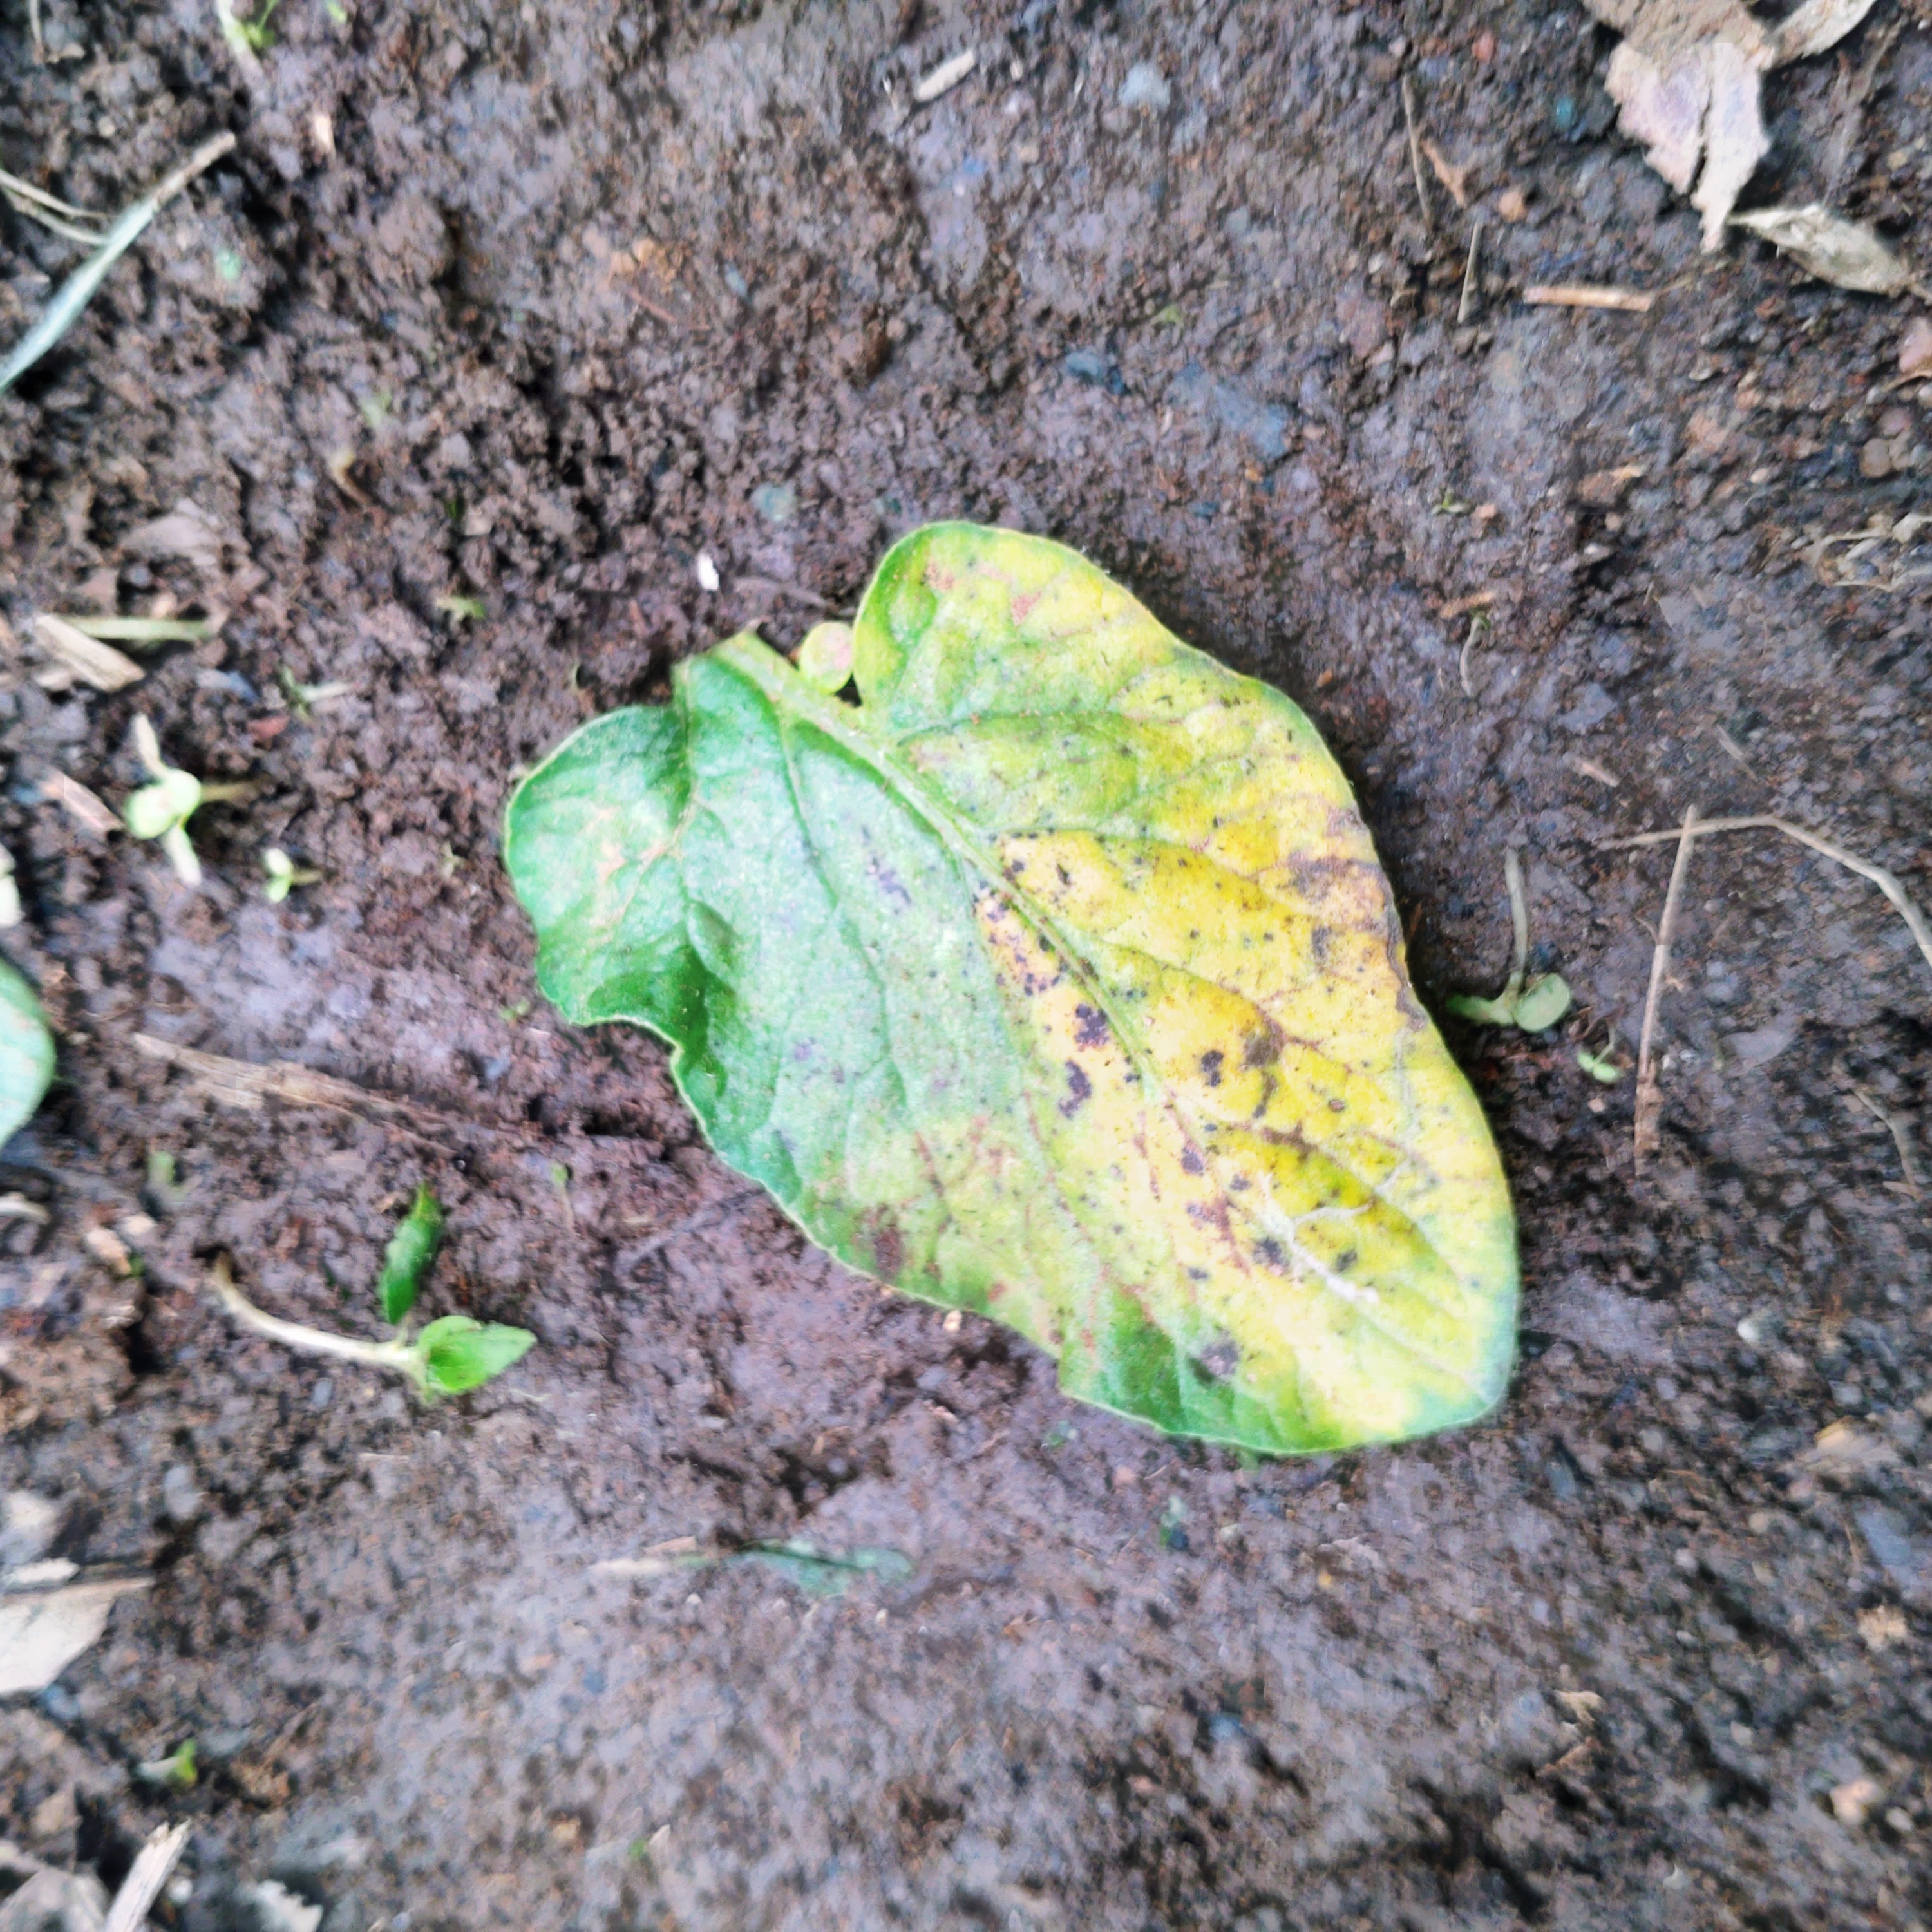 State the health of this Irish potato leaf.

late blight
